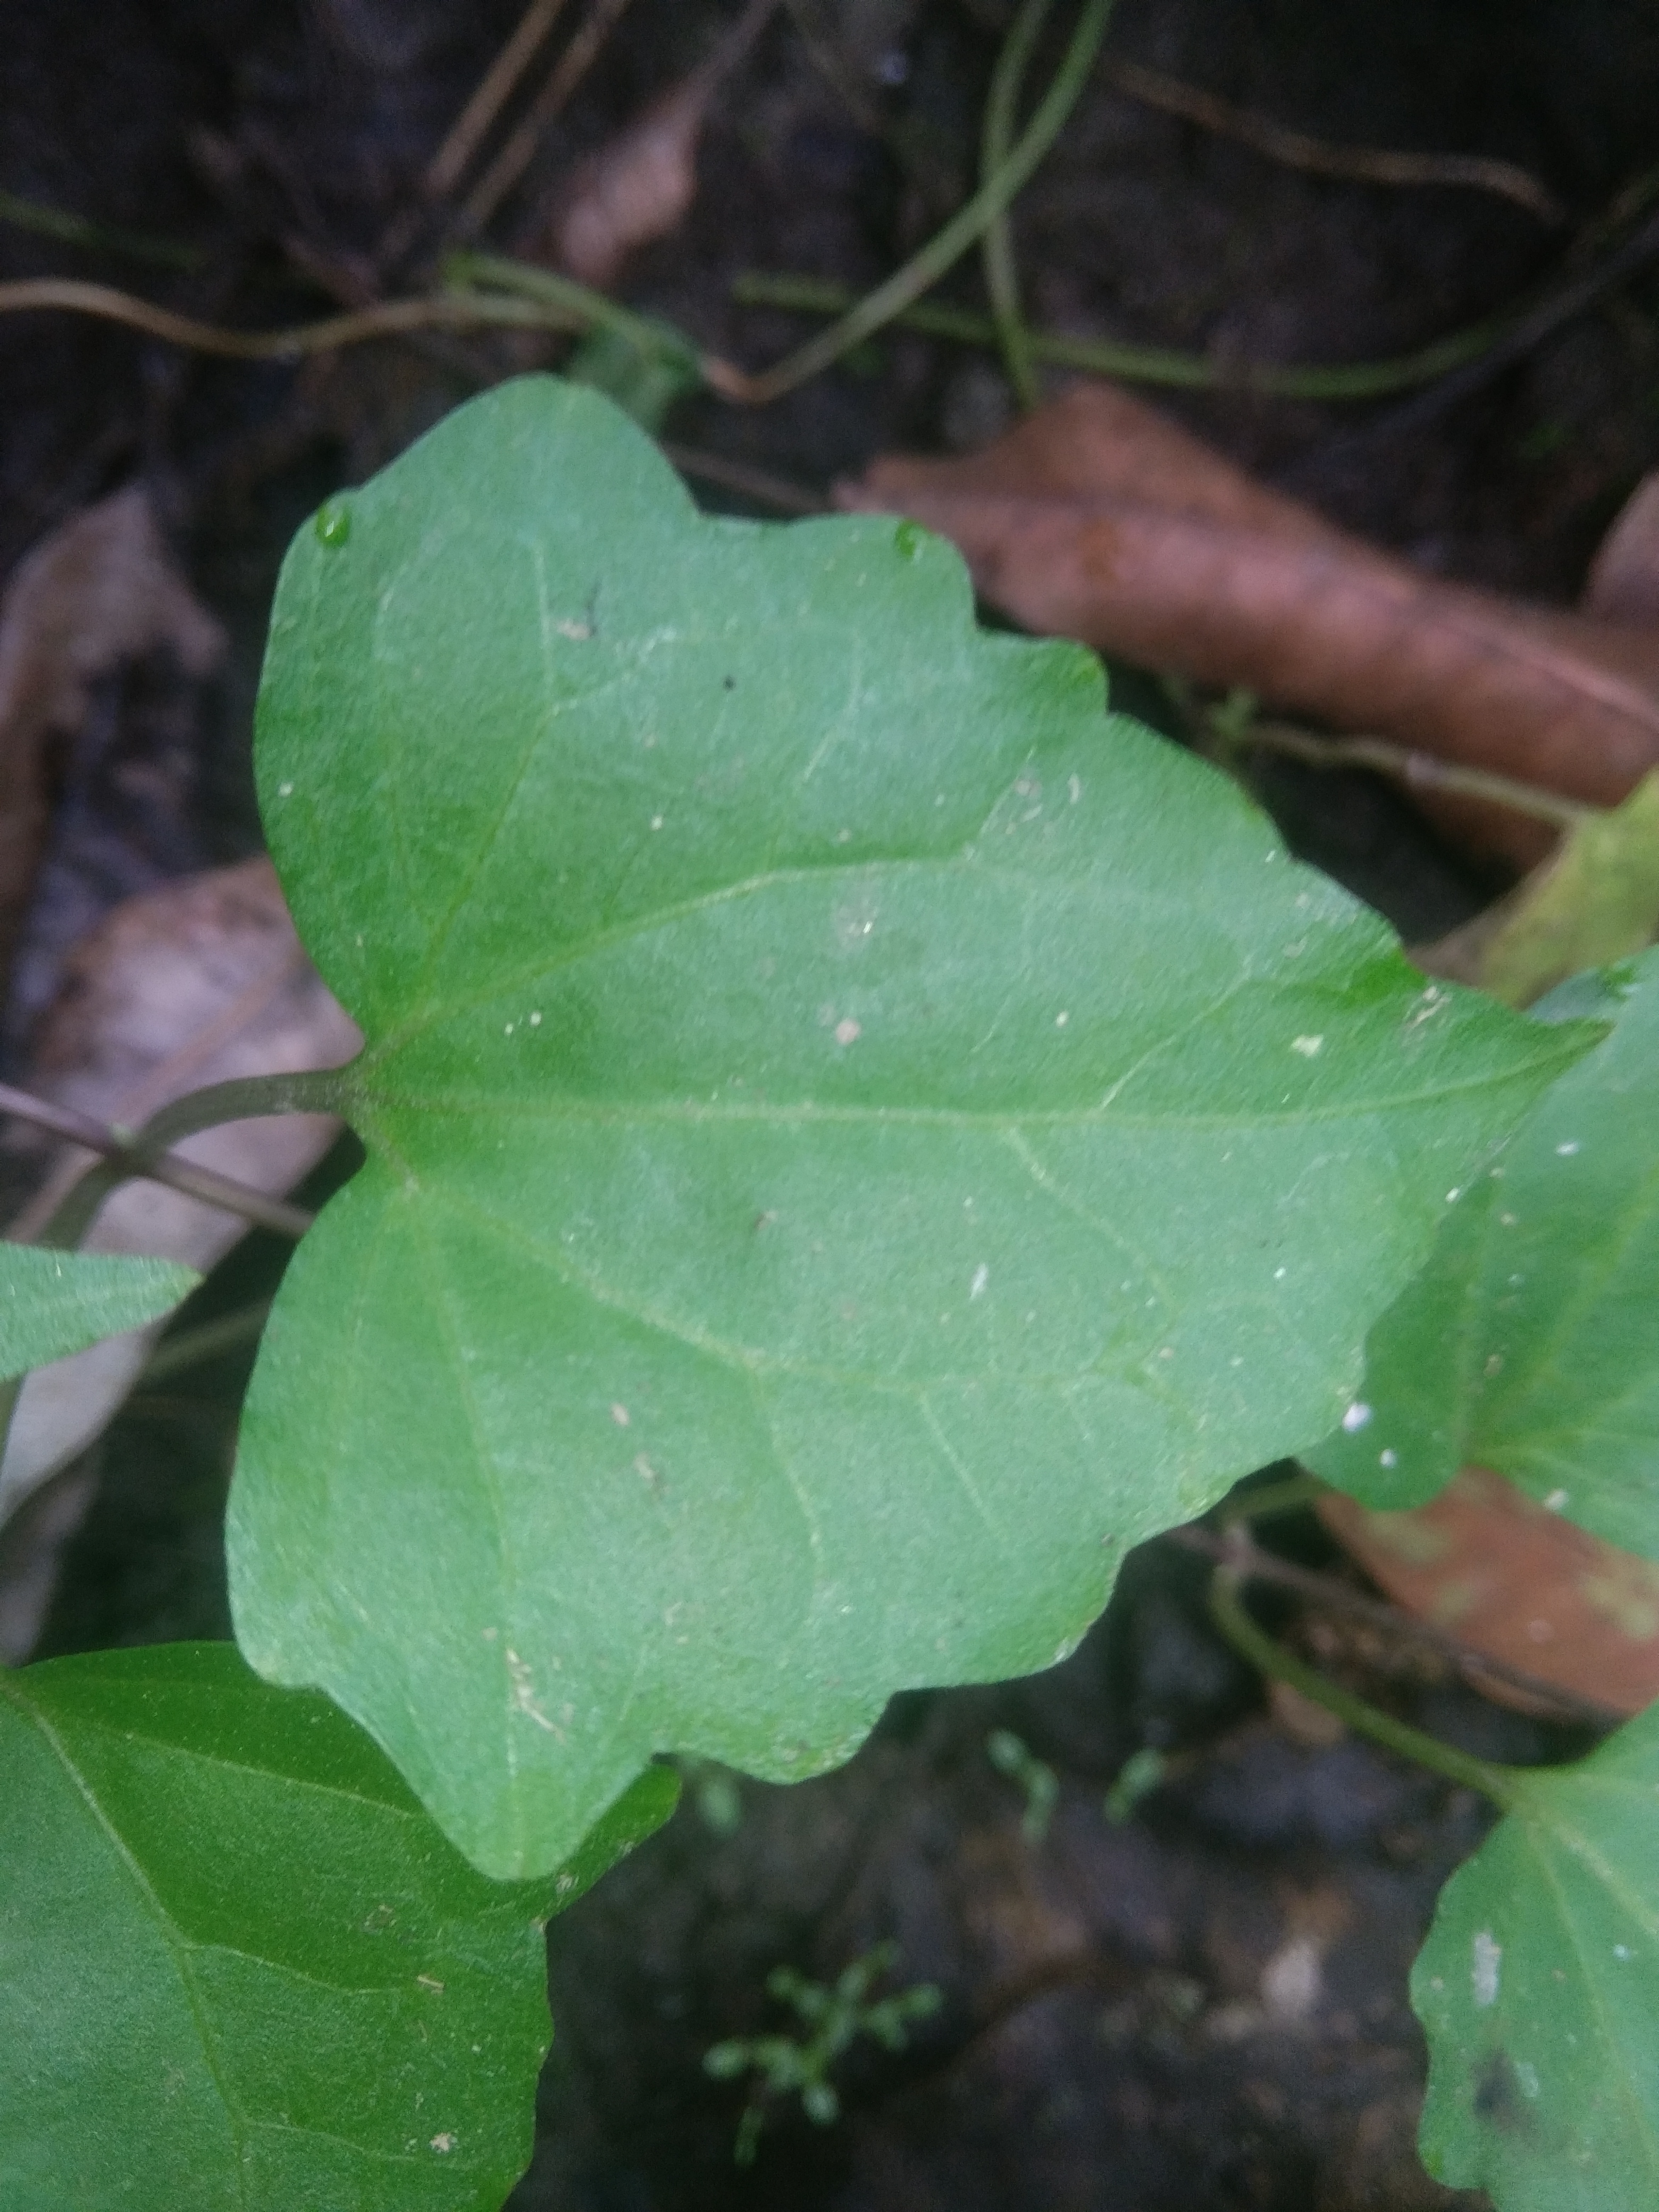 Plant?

bitter vine
